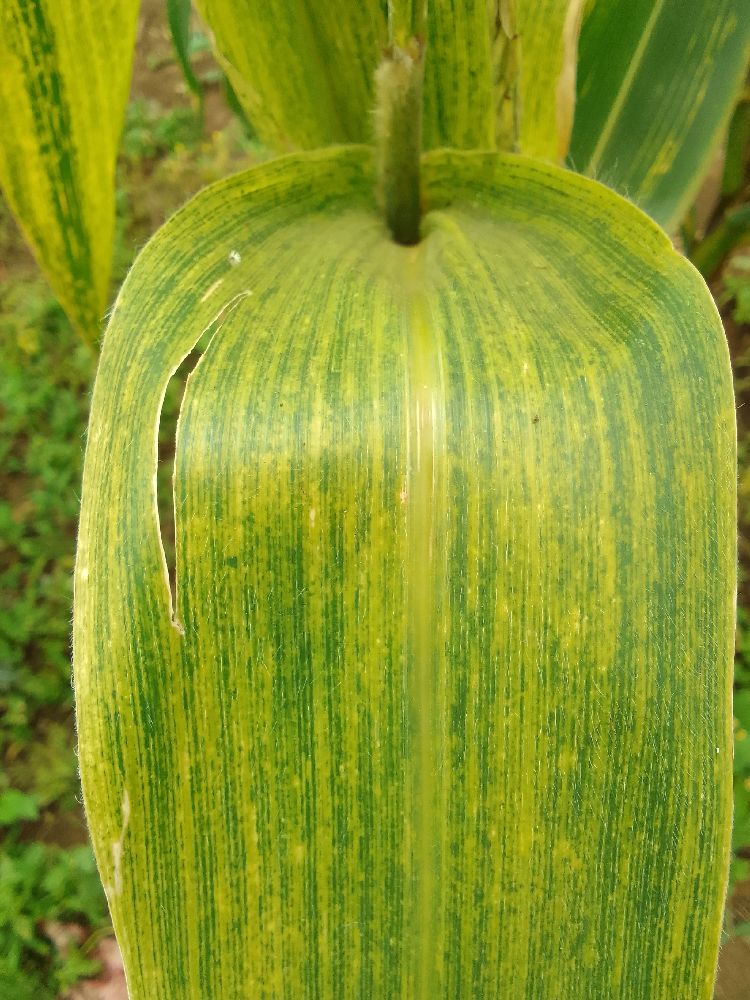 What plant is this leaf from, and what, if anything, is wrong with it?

maize, maize lethal necrosis
